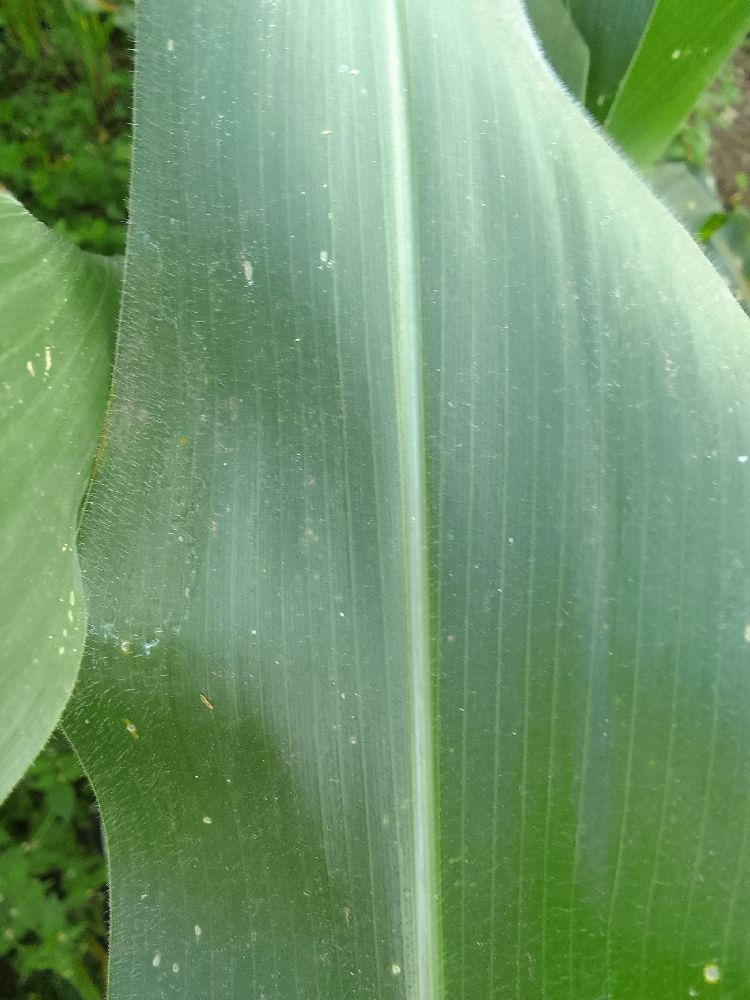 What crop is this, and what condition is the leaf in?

maize, healthy
